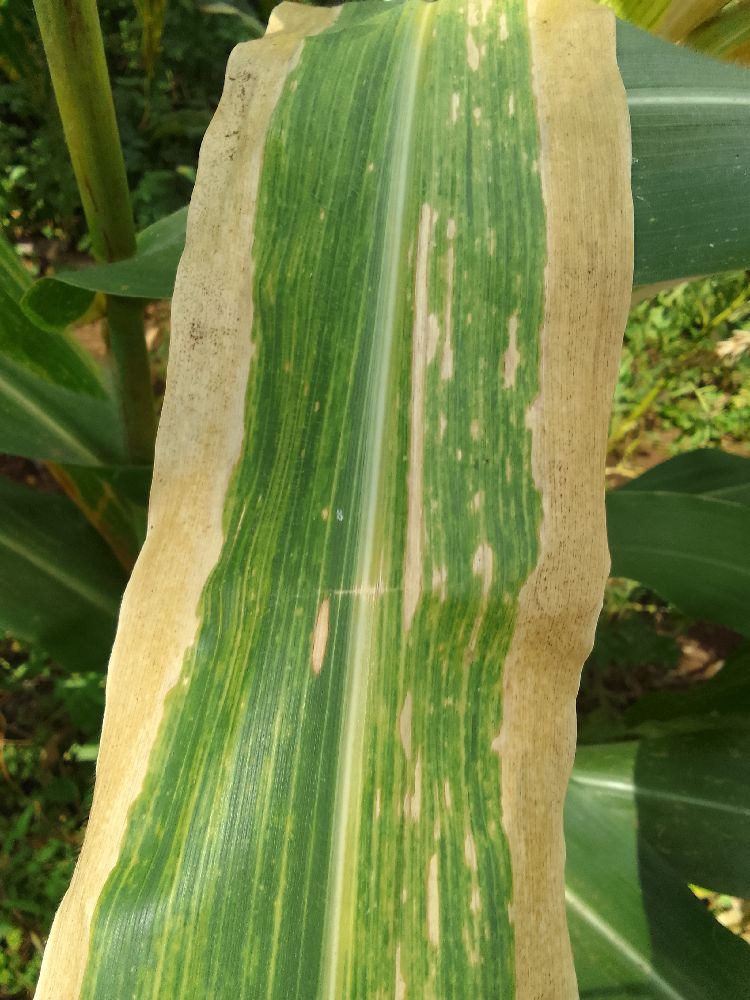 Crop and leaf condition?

maize, maize lethal necrosis
